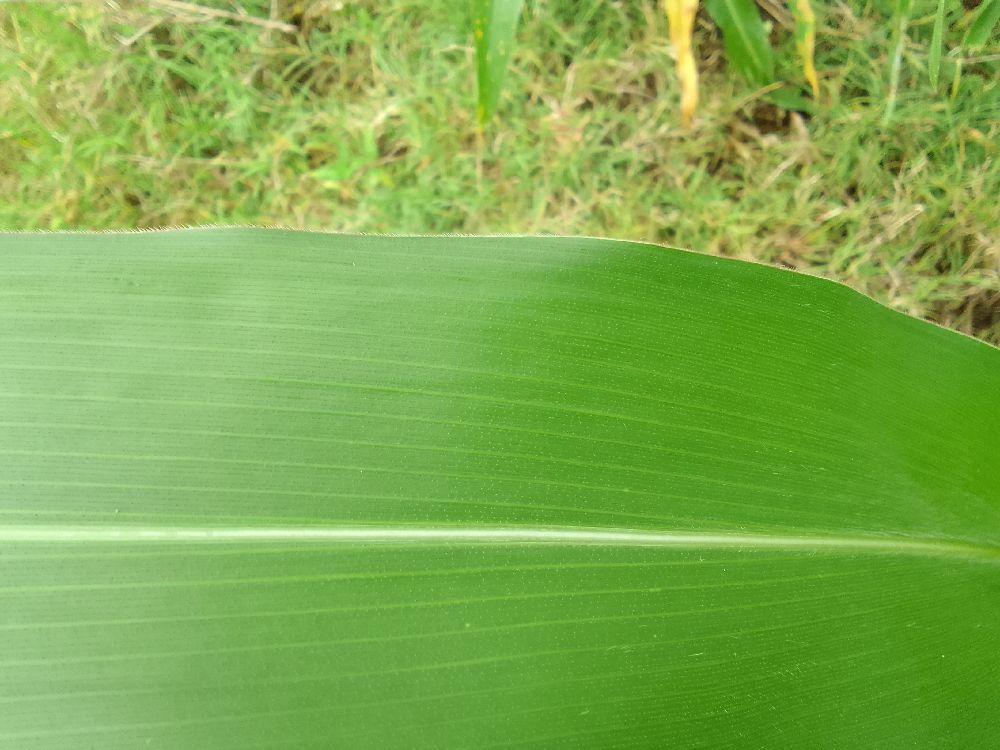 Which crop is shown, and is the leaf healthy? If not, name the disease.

maize, healthy
